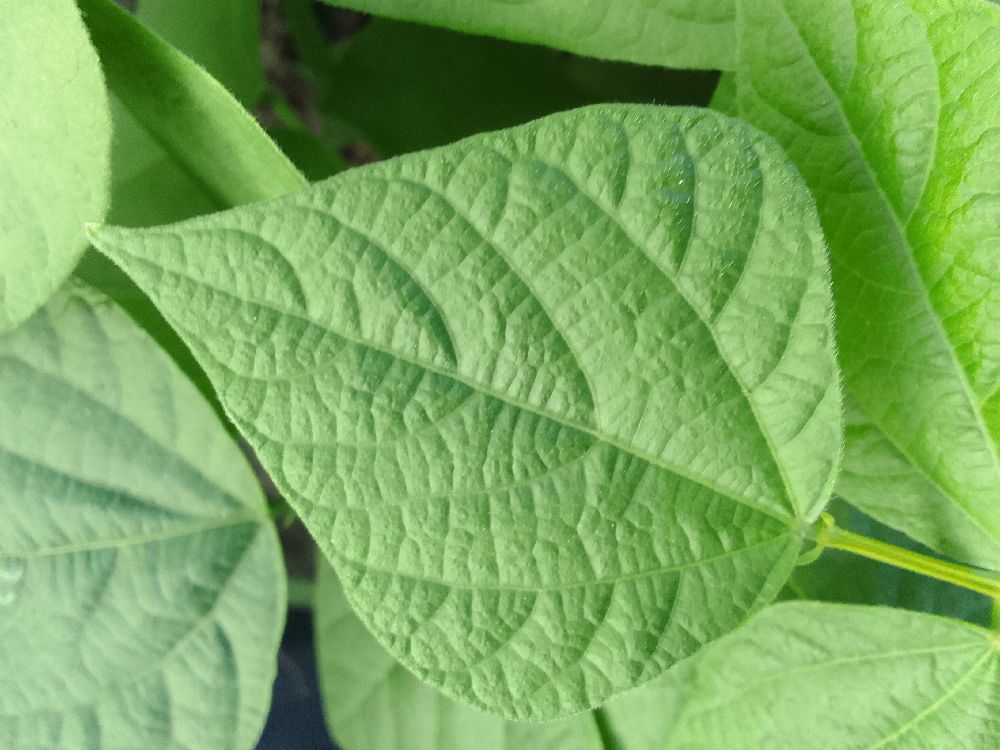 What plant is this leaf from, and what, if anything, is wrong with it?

common bean, healthy
